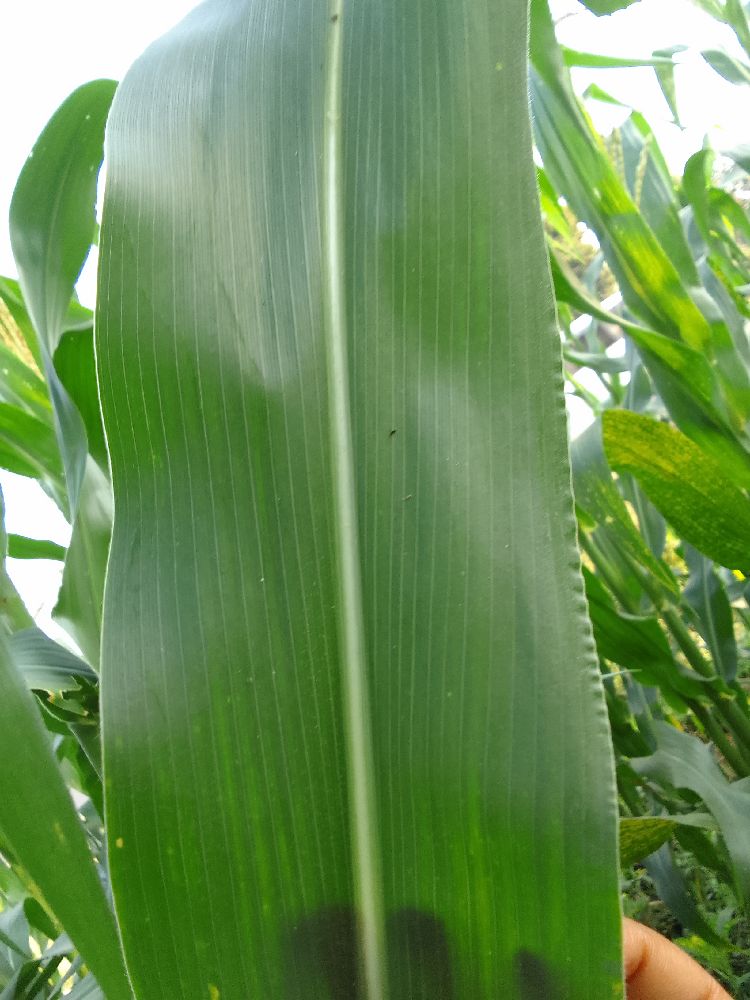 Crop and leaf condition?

maize, healthy
